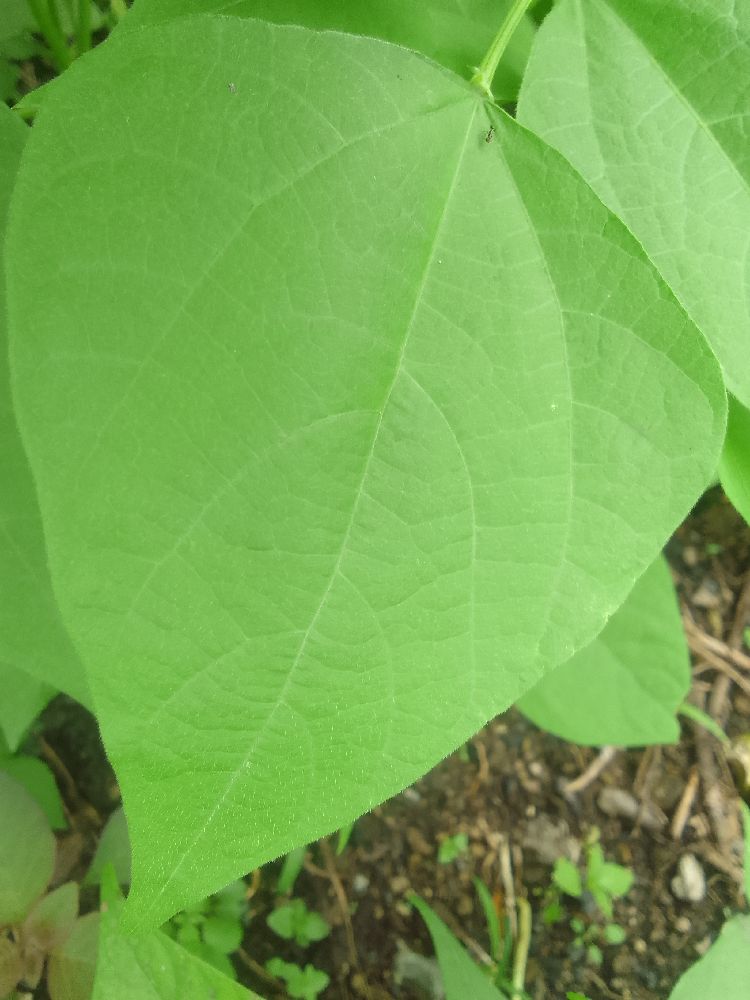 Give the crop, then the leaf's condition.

common bean, healthy
